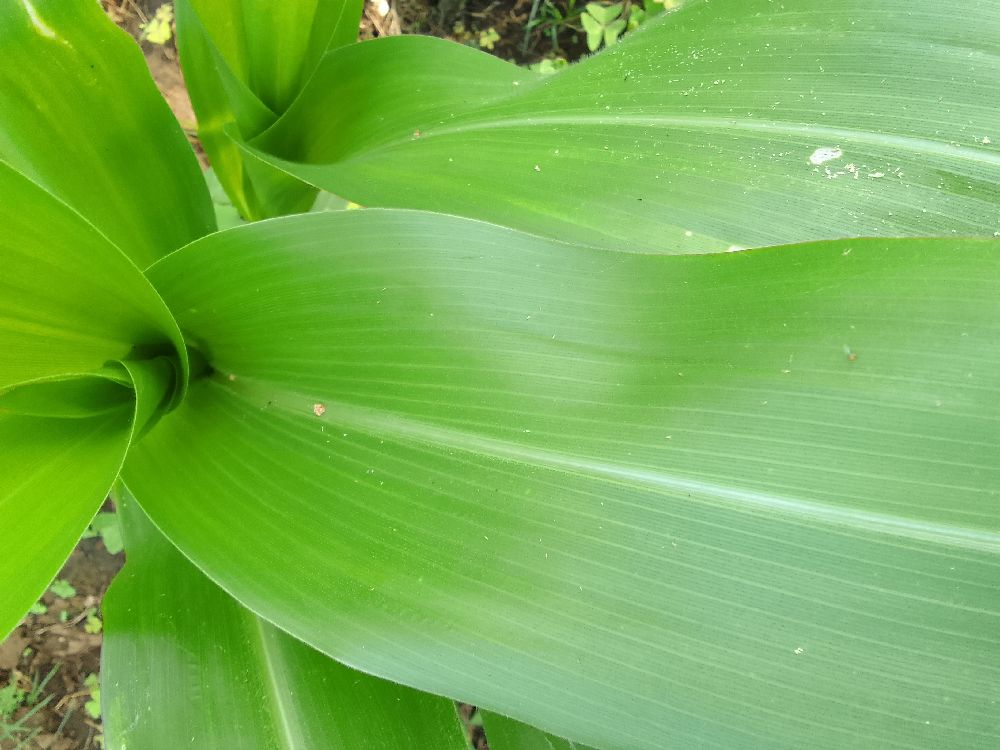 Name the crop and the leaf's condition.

maize, healthy
